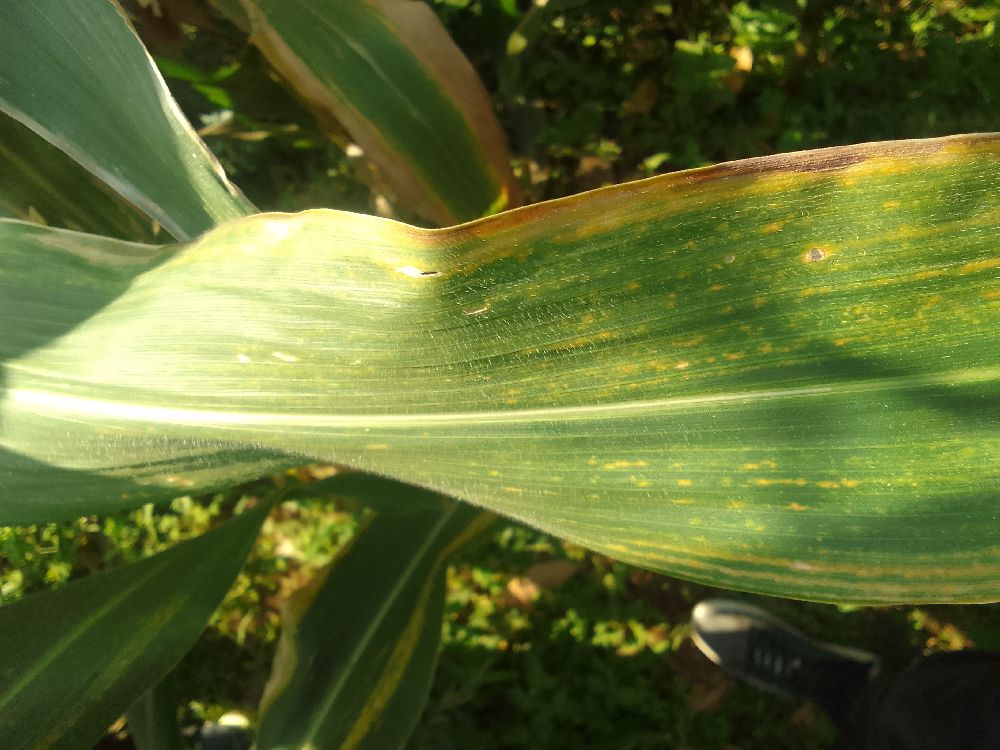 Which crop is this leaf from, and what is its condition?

maize, maize lethal necrosis
